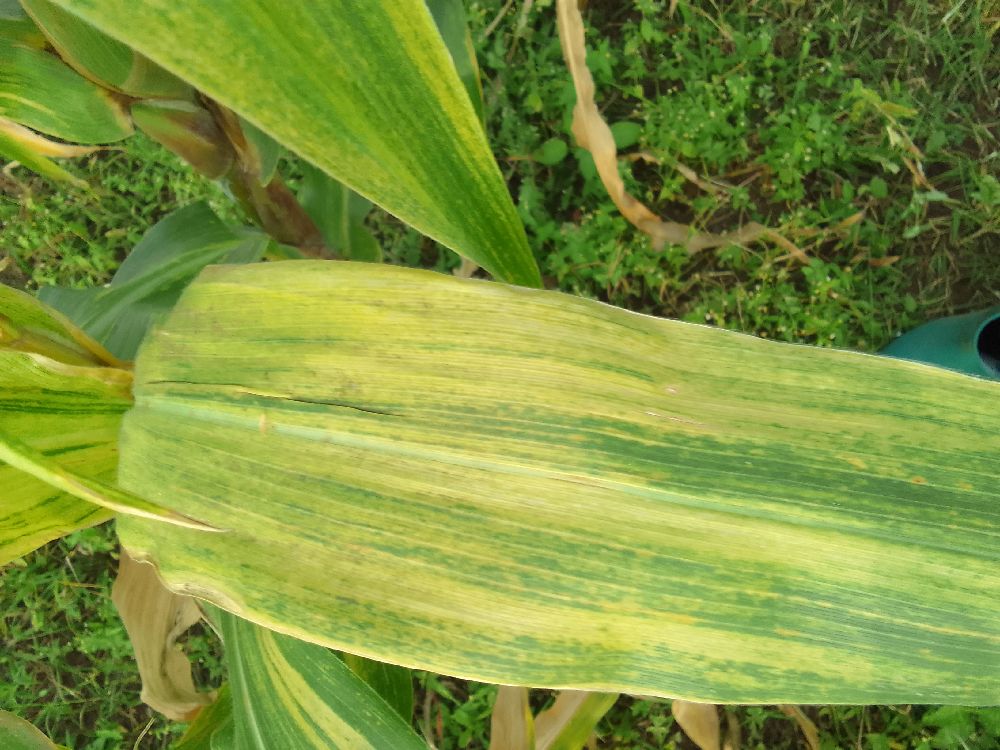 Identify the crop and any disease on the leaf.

maize, maize lethal necrosis
